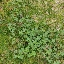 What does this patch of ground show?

unstructured weed
